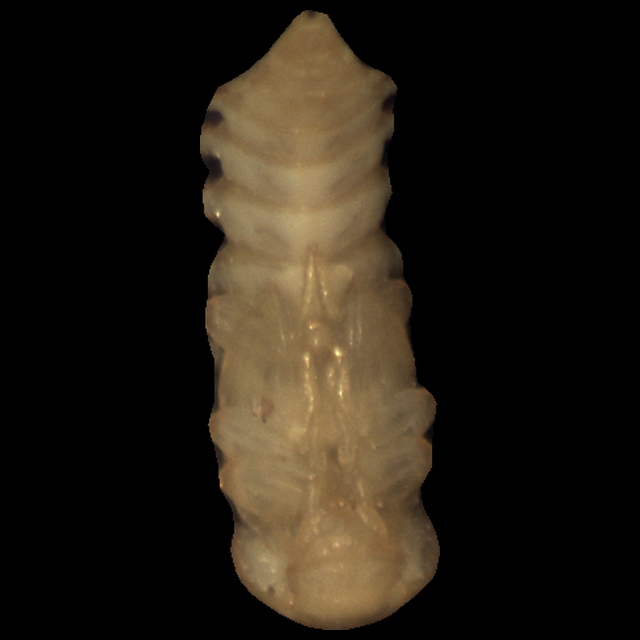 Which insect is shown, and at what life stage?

mealworm pupa
